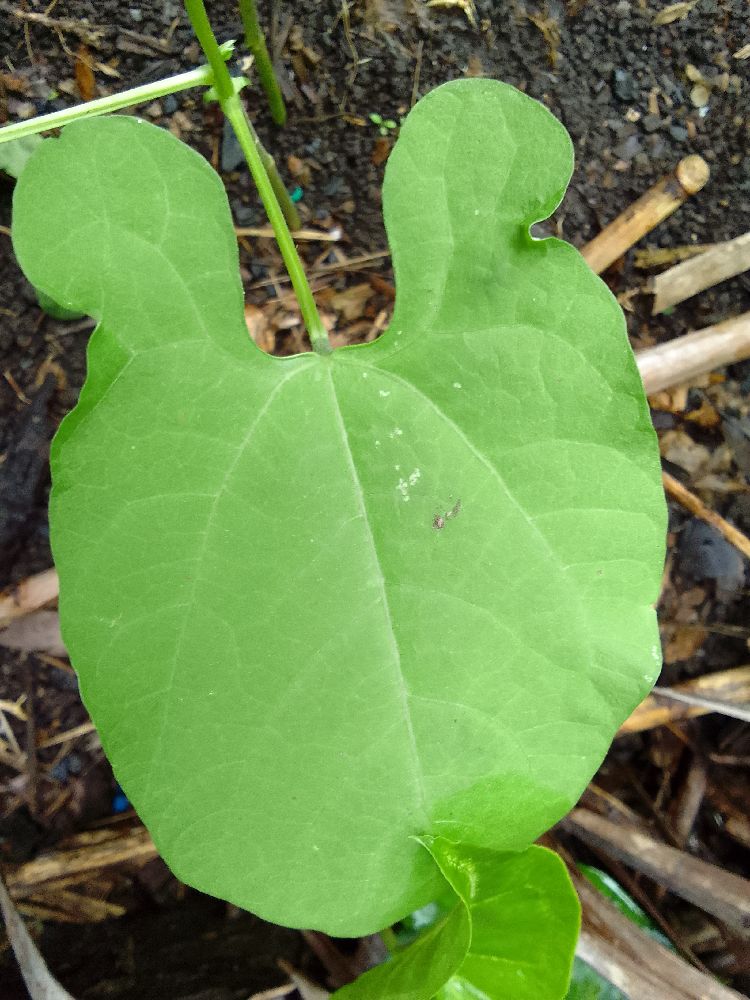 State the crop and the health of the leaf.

common bean, healthy
